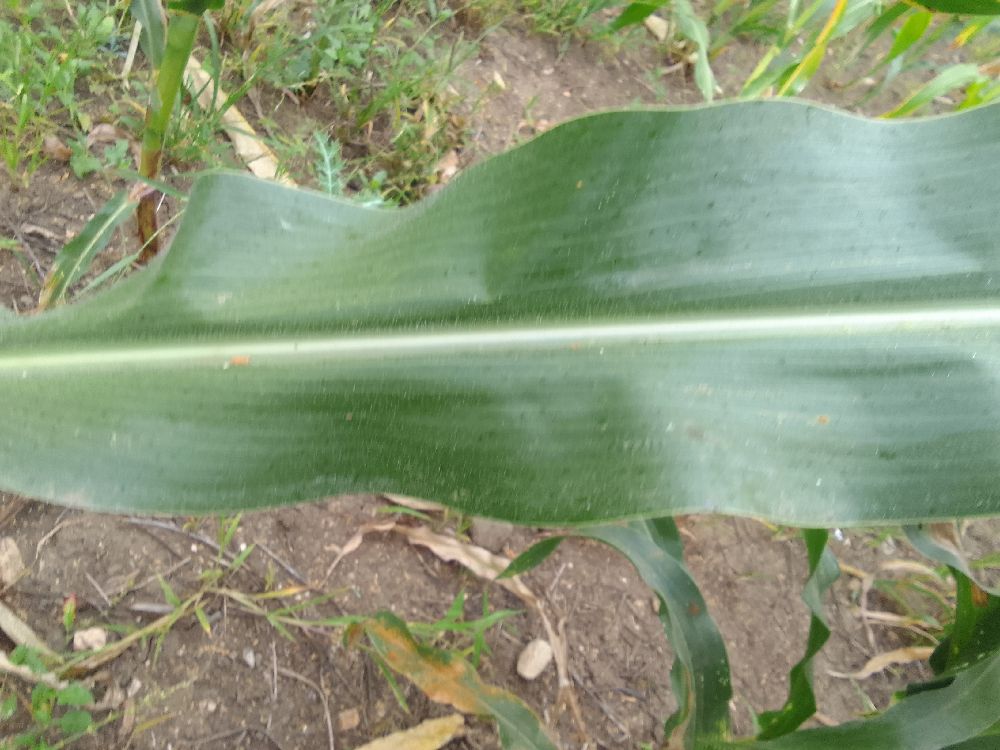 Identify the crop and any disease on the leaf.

maize, healthy
